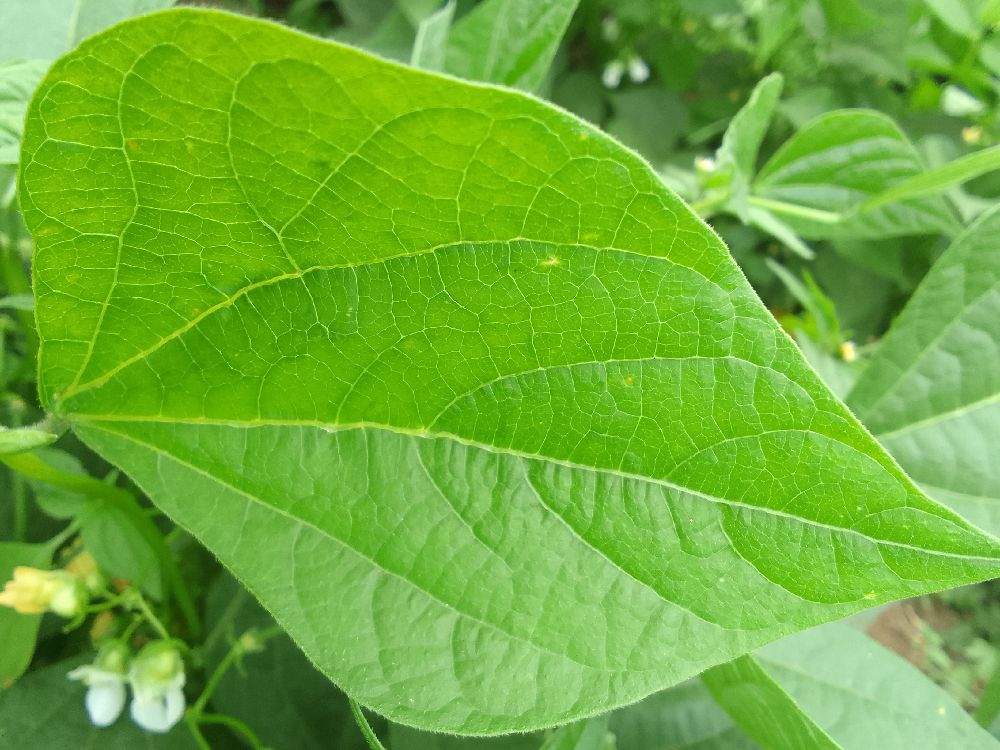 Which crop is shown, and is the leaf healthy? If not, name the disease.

common bean, healthy
